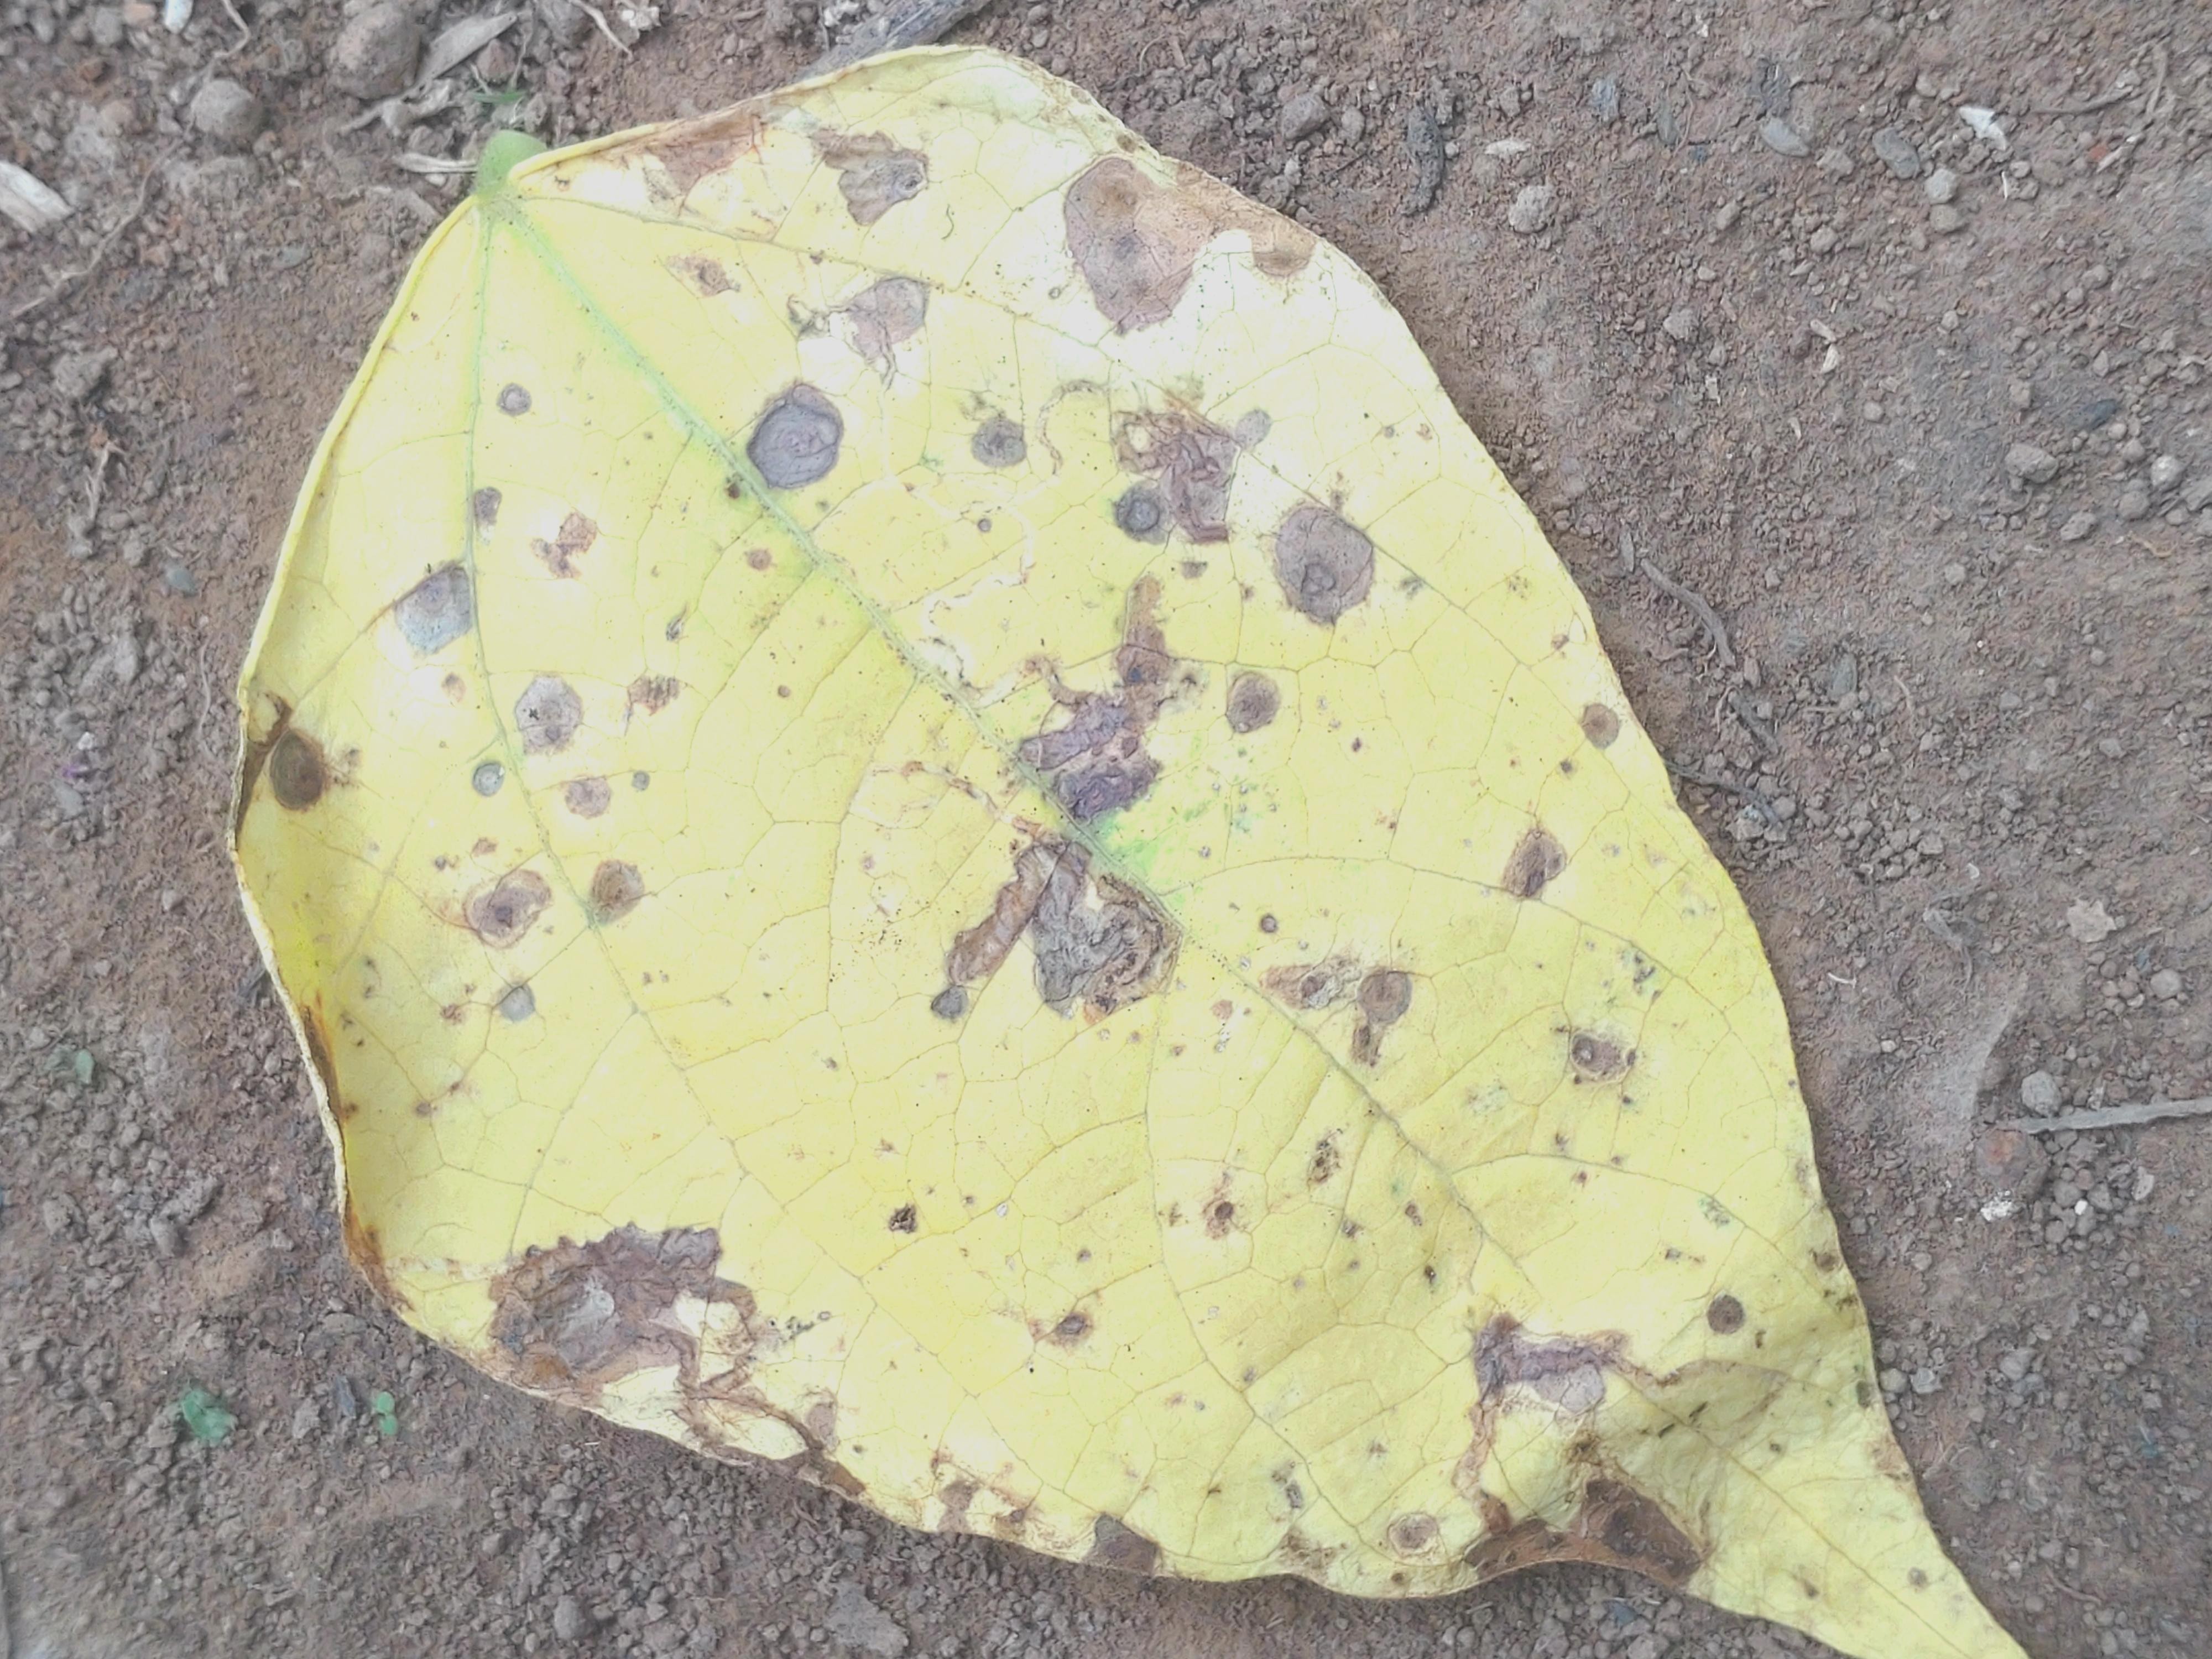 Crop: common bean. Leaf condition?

anthracnose
